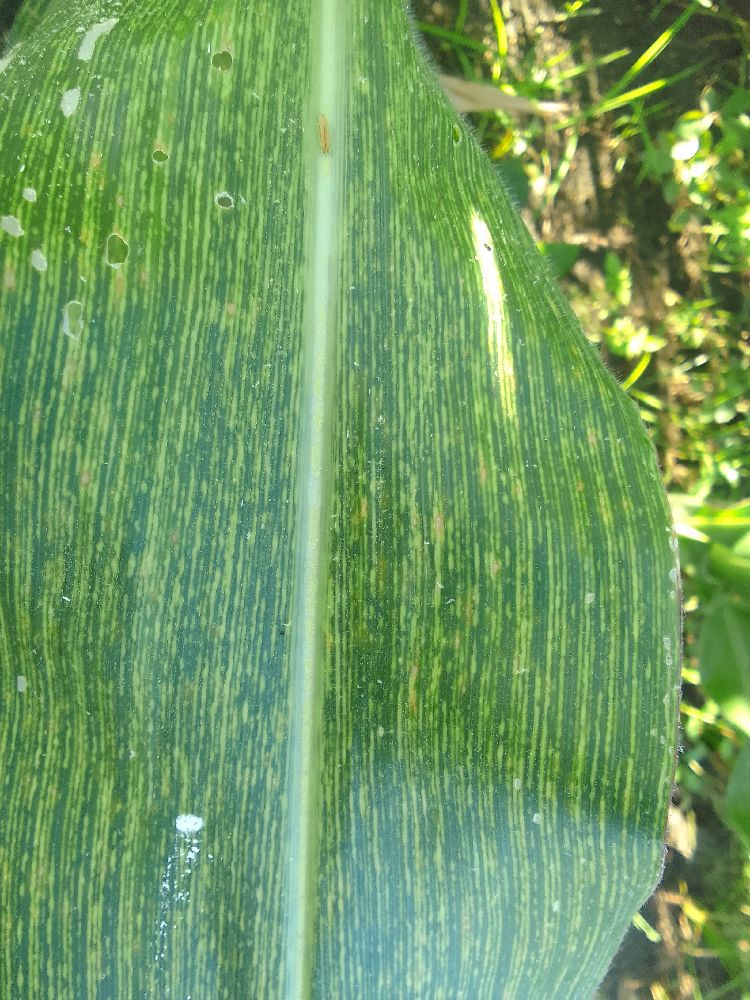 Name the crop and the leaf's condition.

maize, maize streak virus
